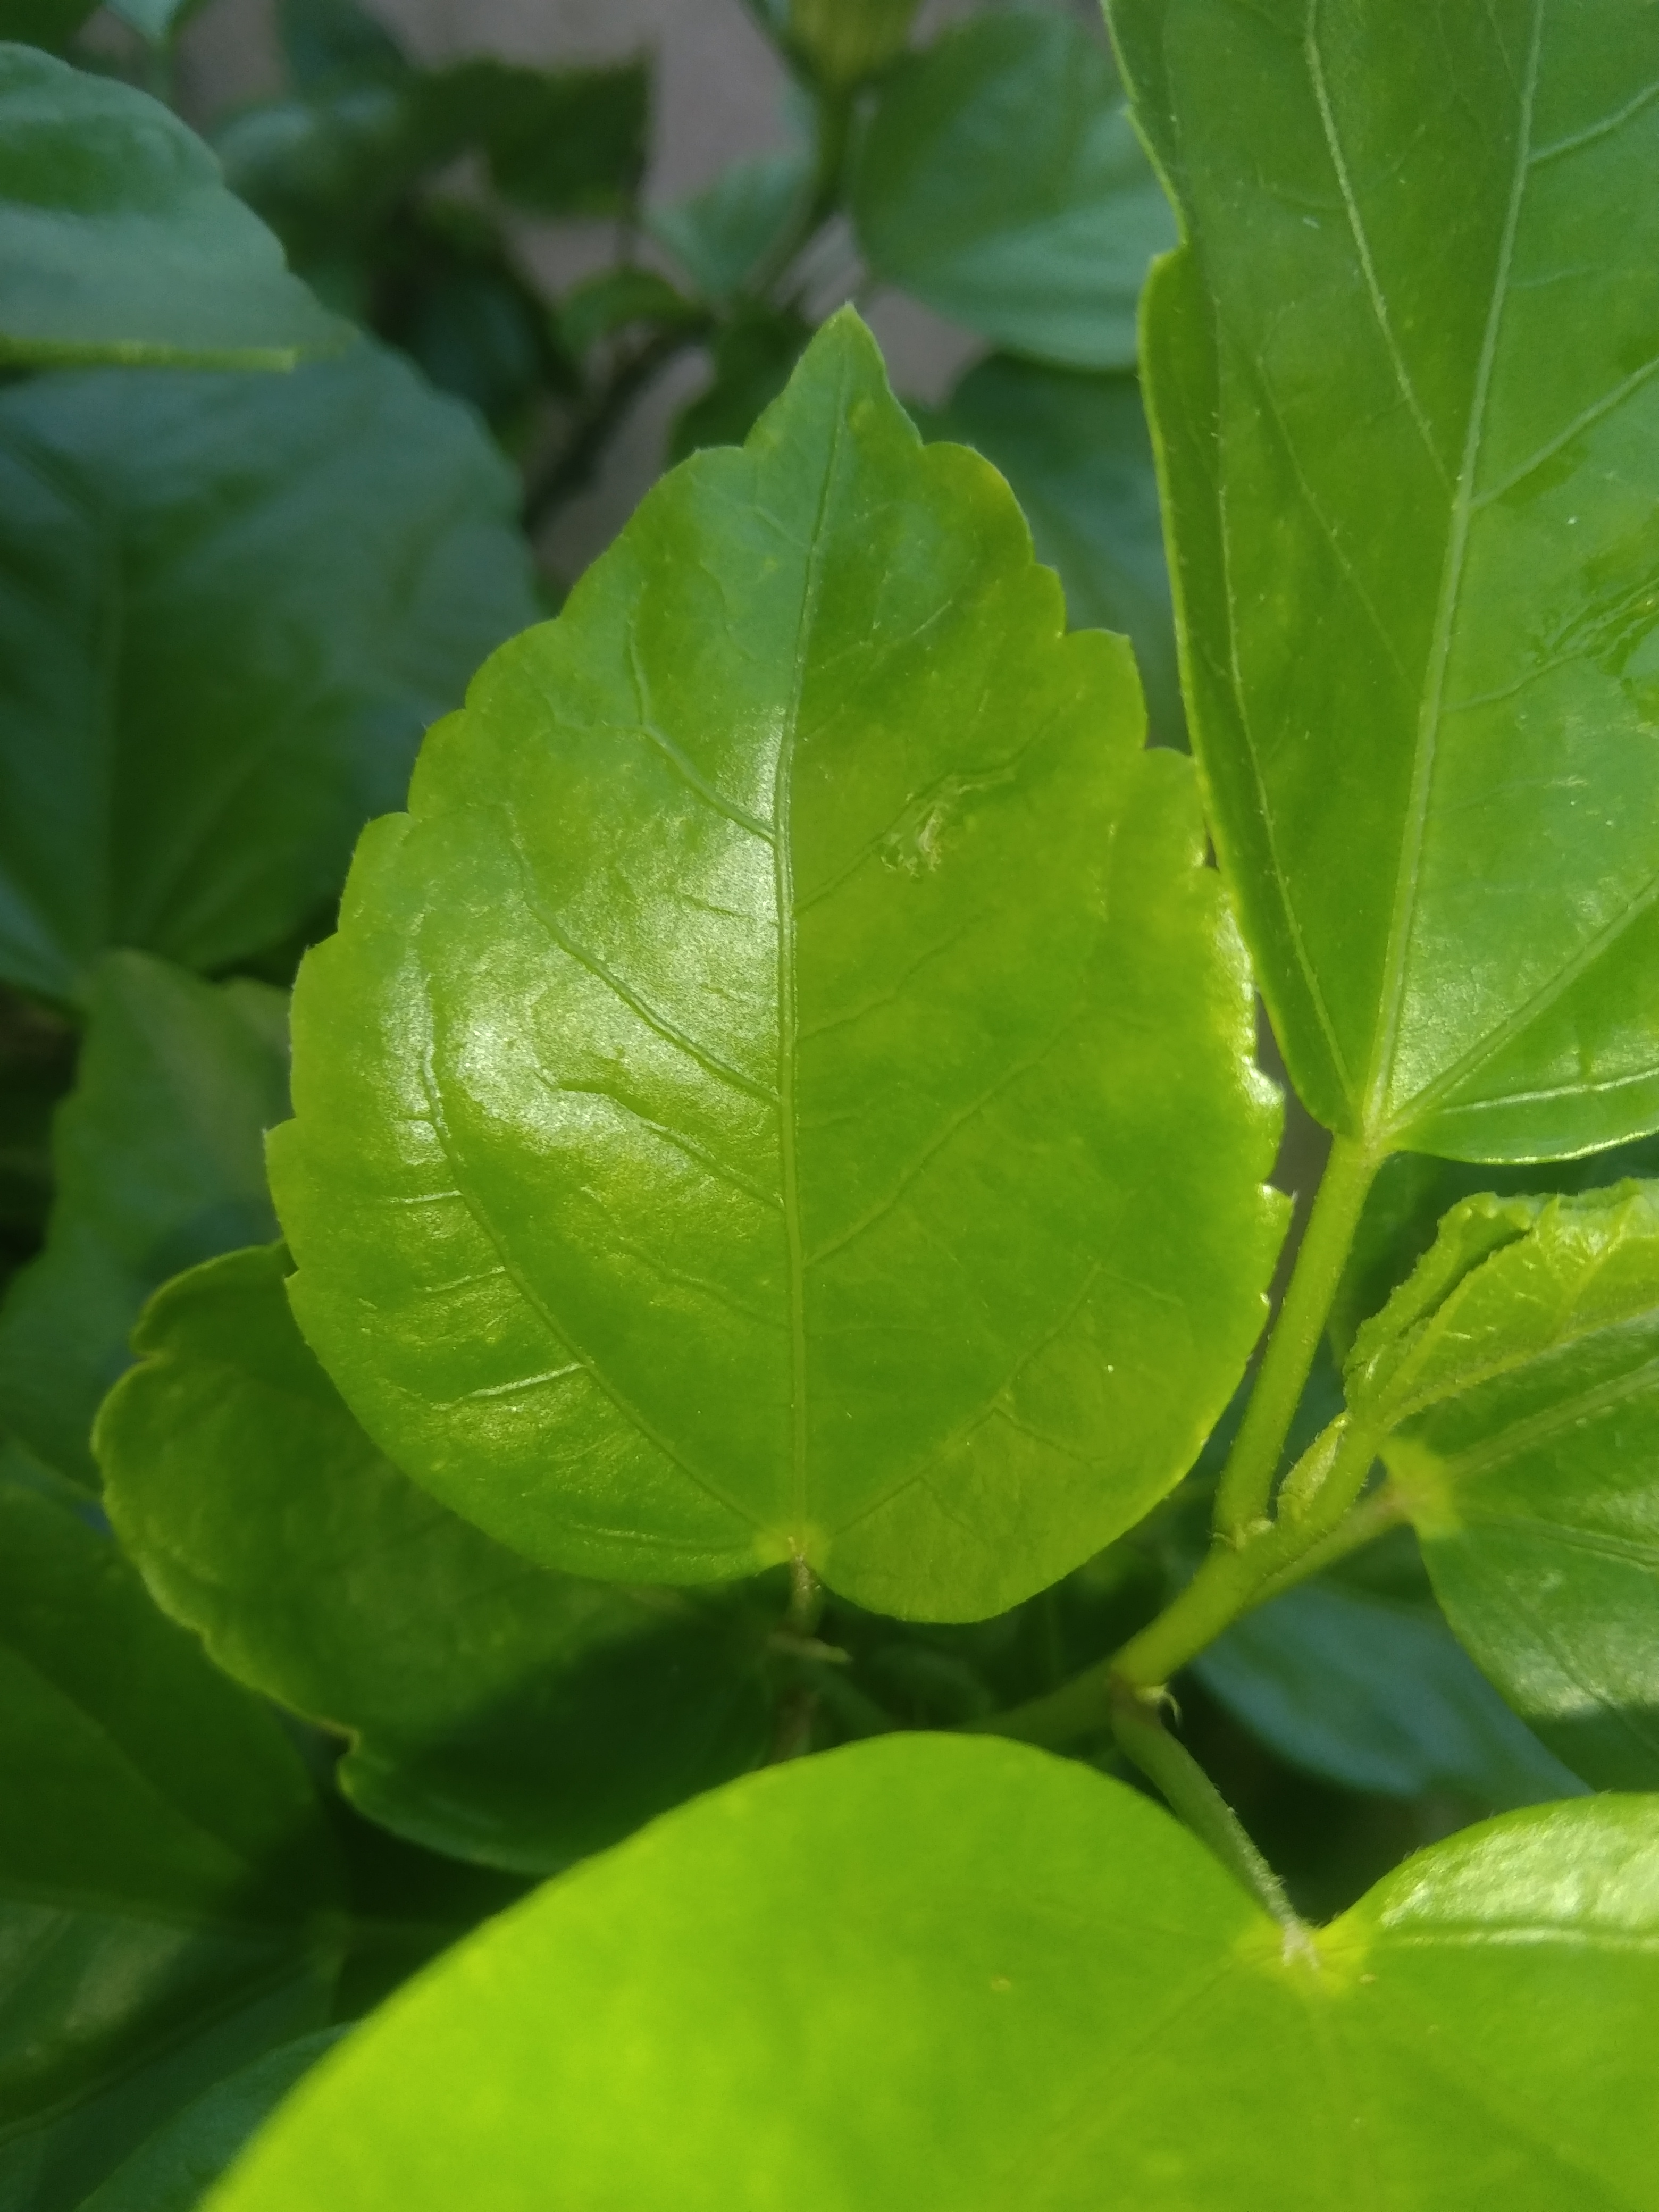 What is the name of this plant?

hibiscus
